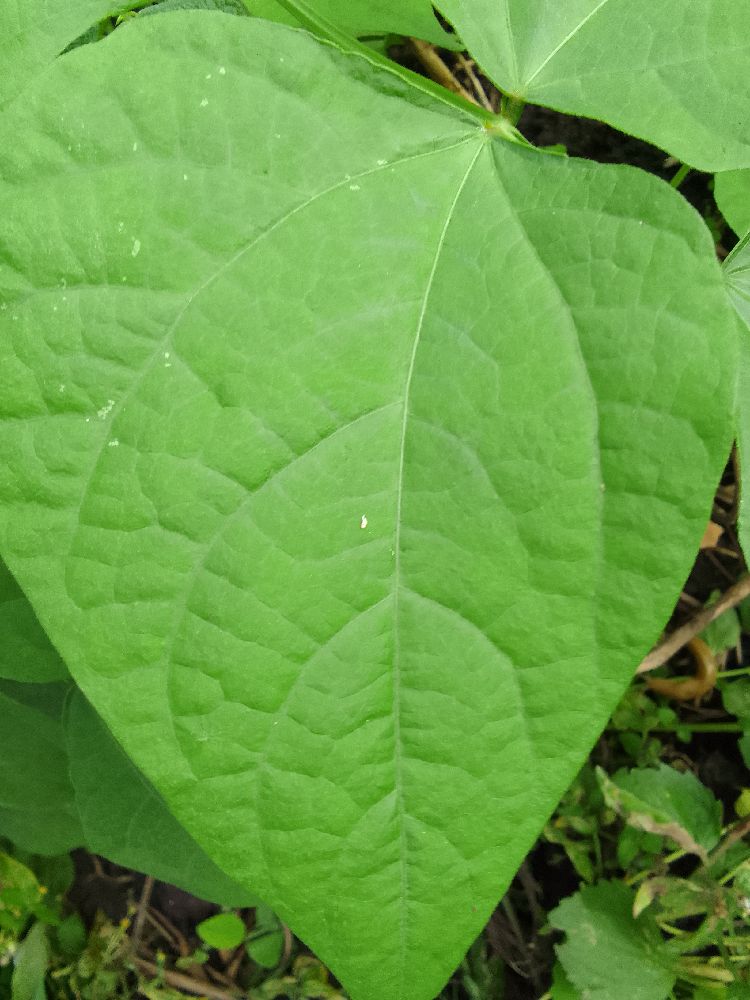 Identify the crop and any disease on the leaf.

common bean, healthy
